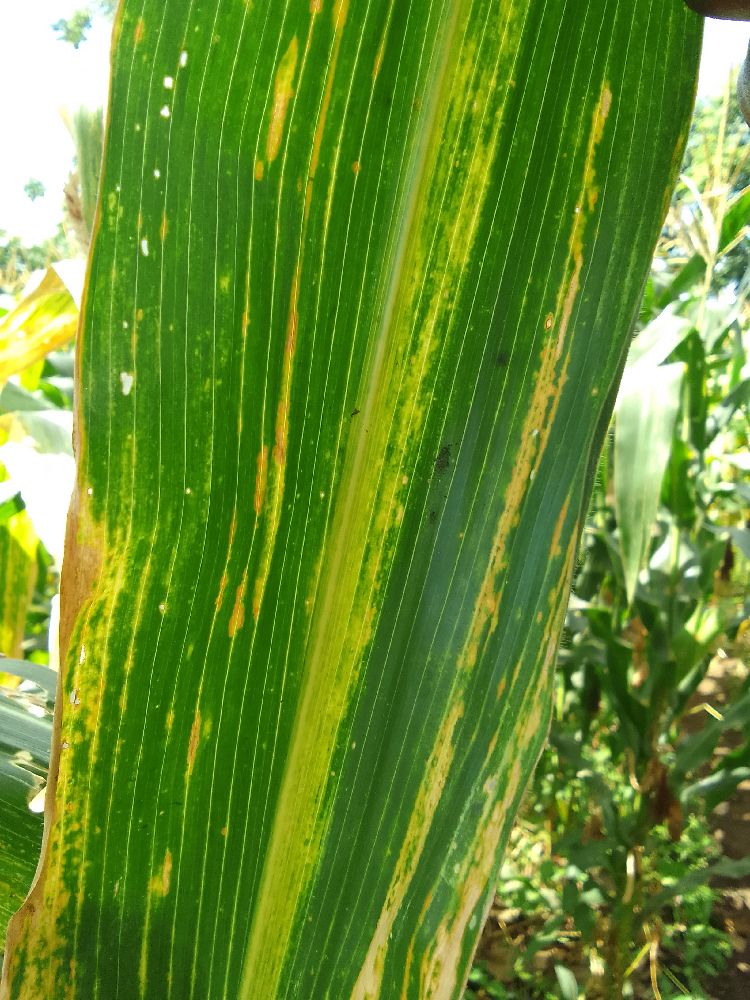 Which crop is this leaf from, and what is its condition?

maize, maize lethal necrosis
